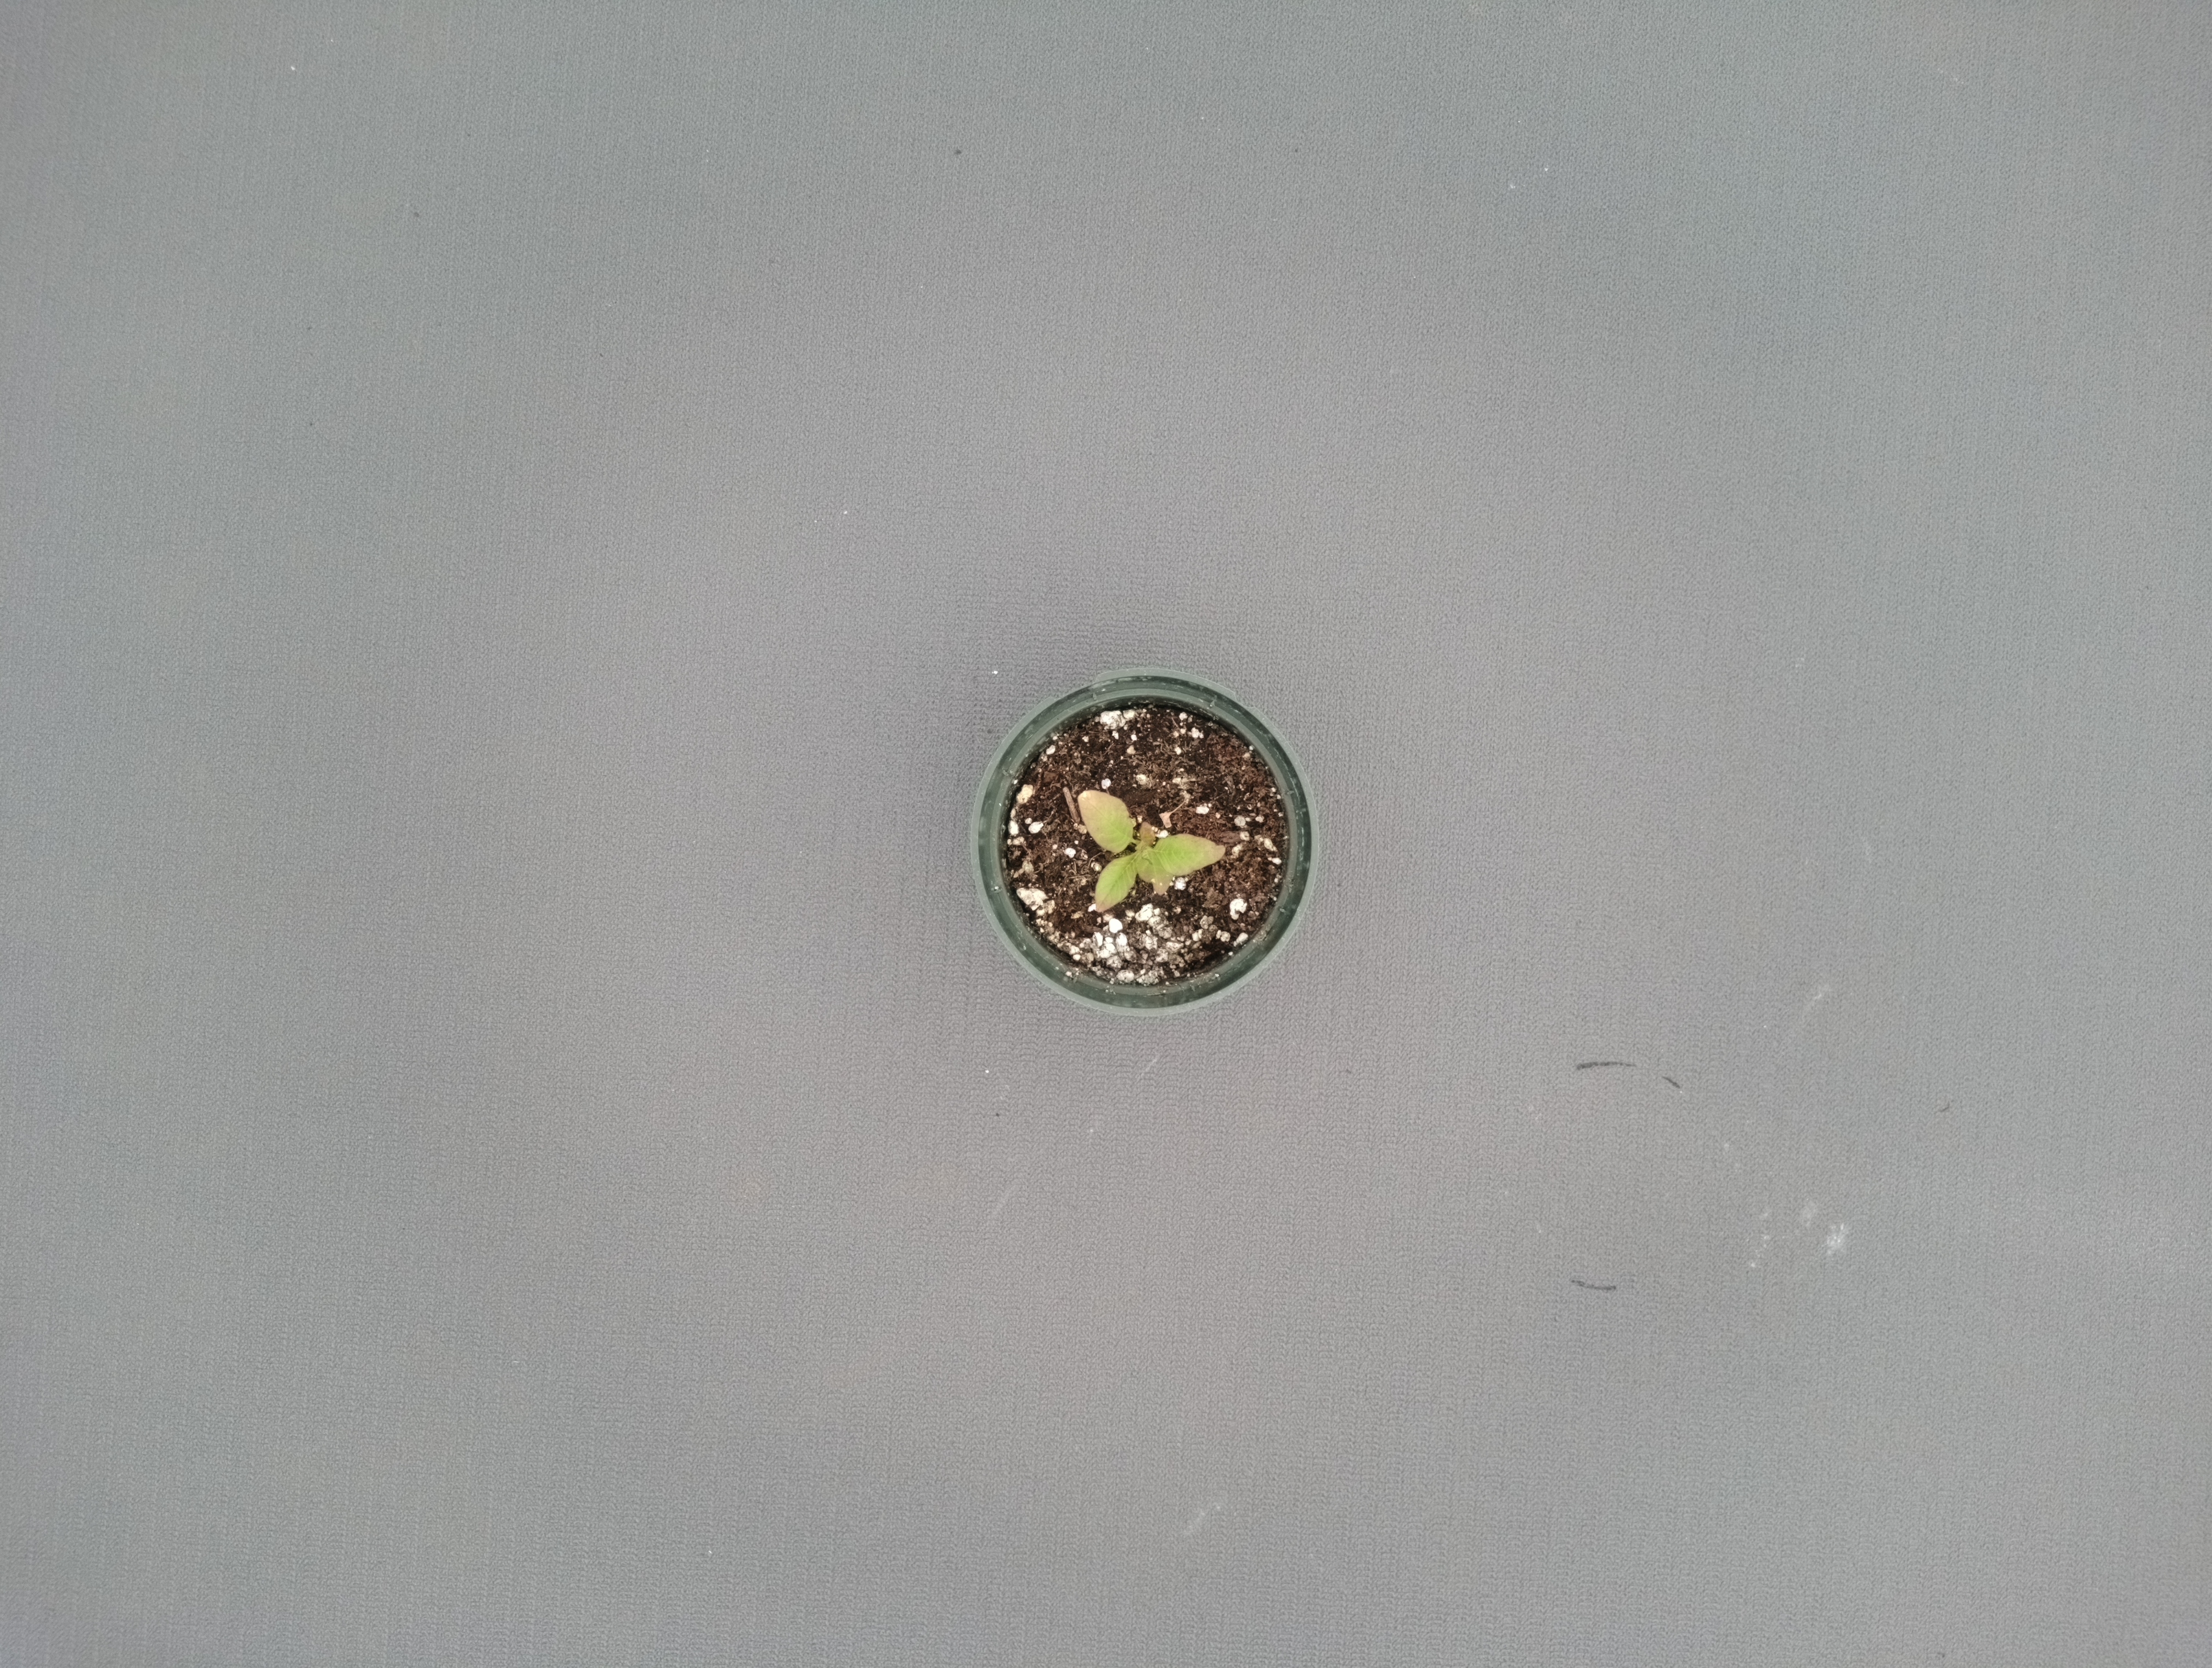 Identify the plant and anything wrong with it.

waterhemp, chlorosis only
